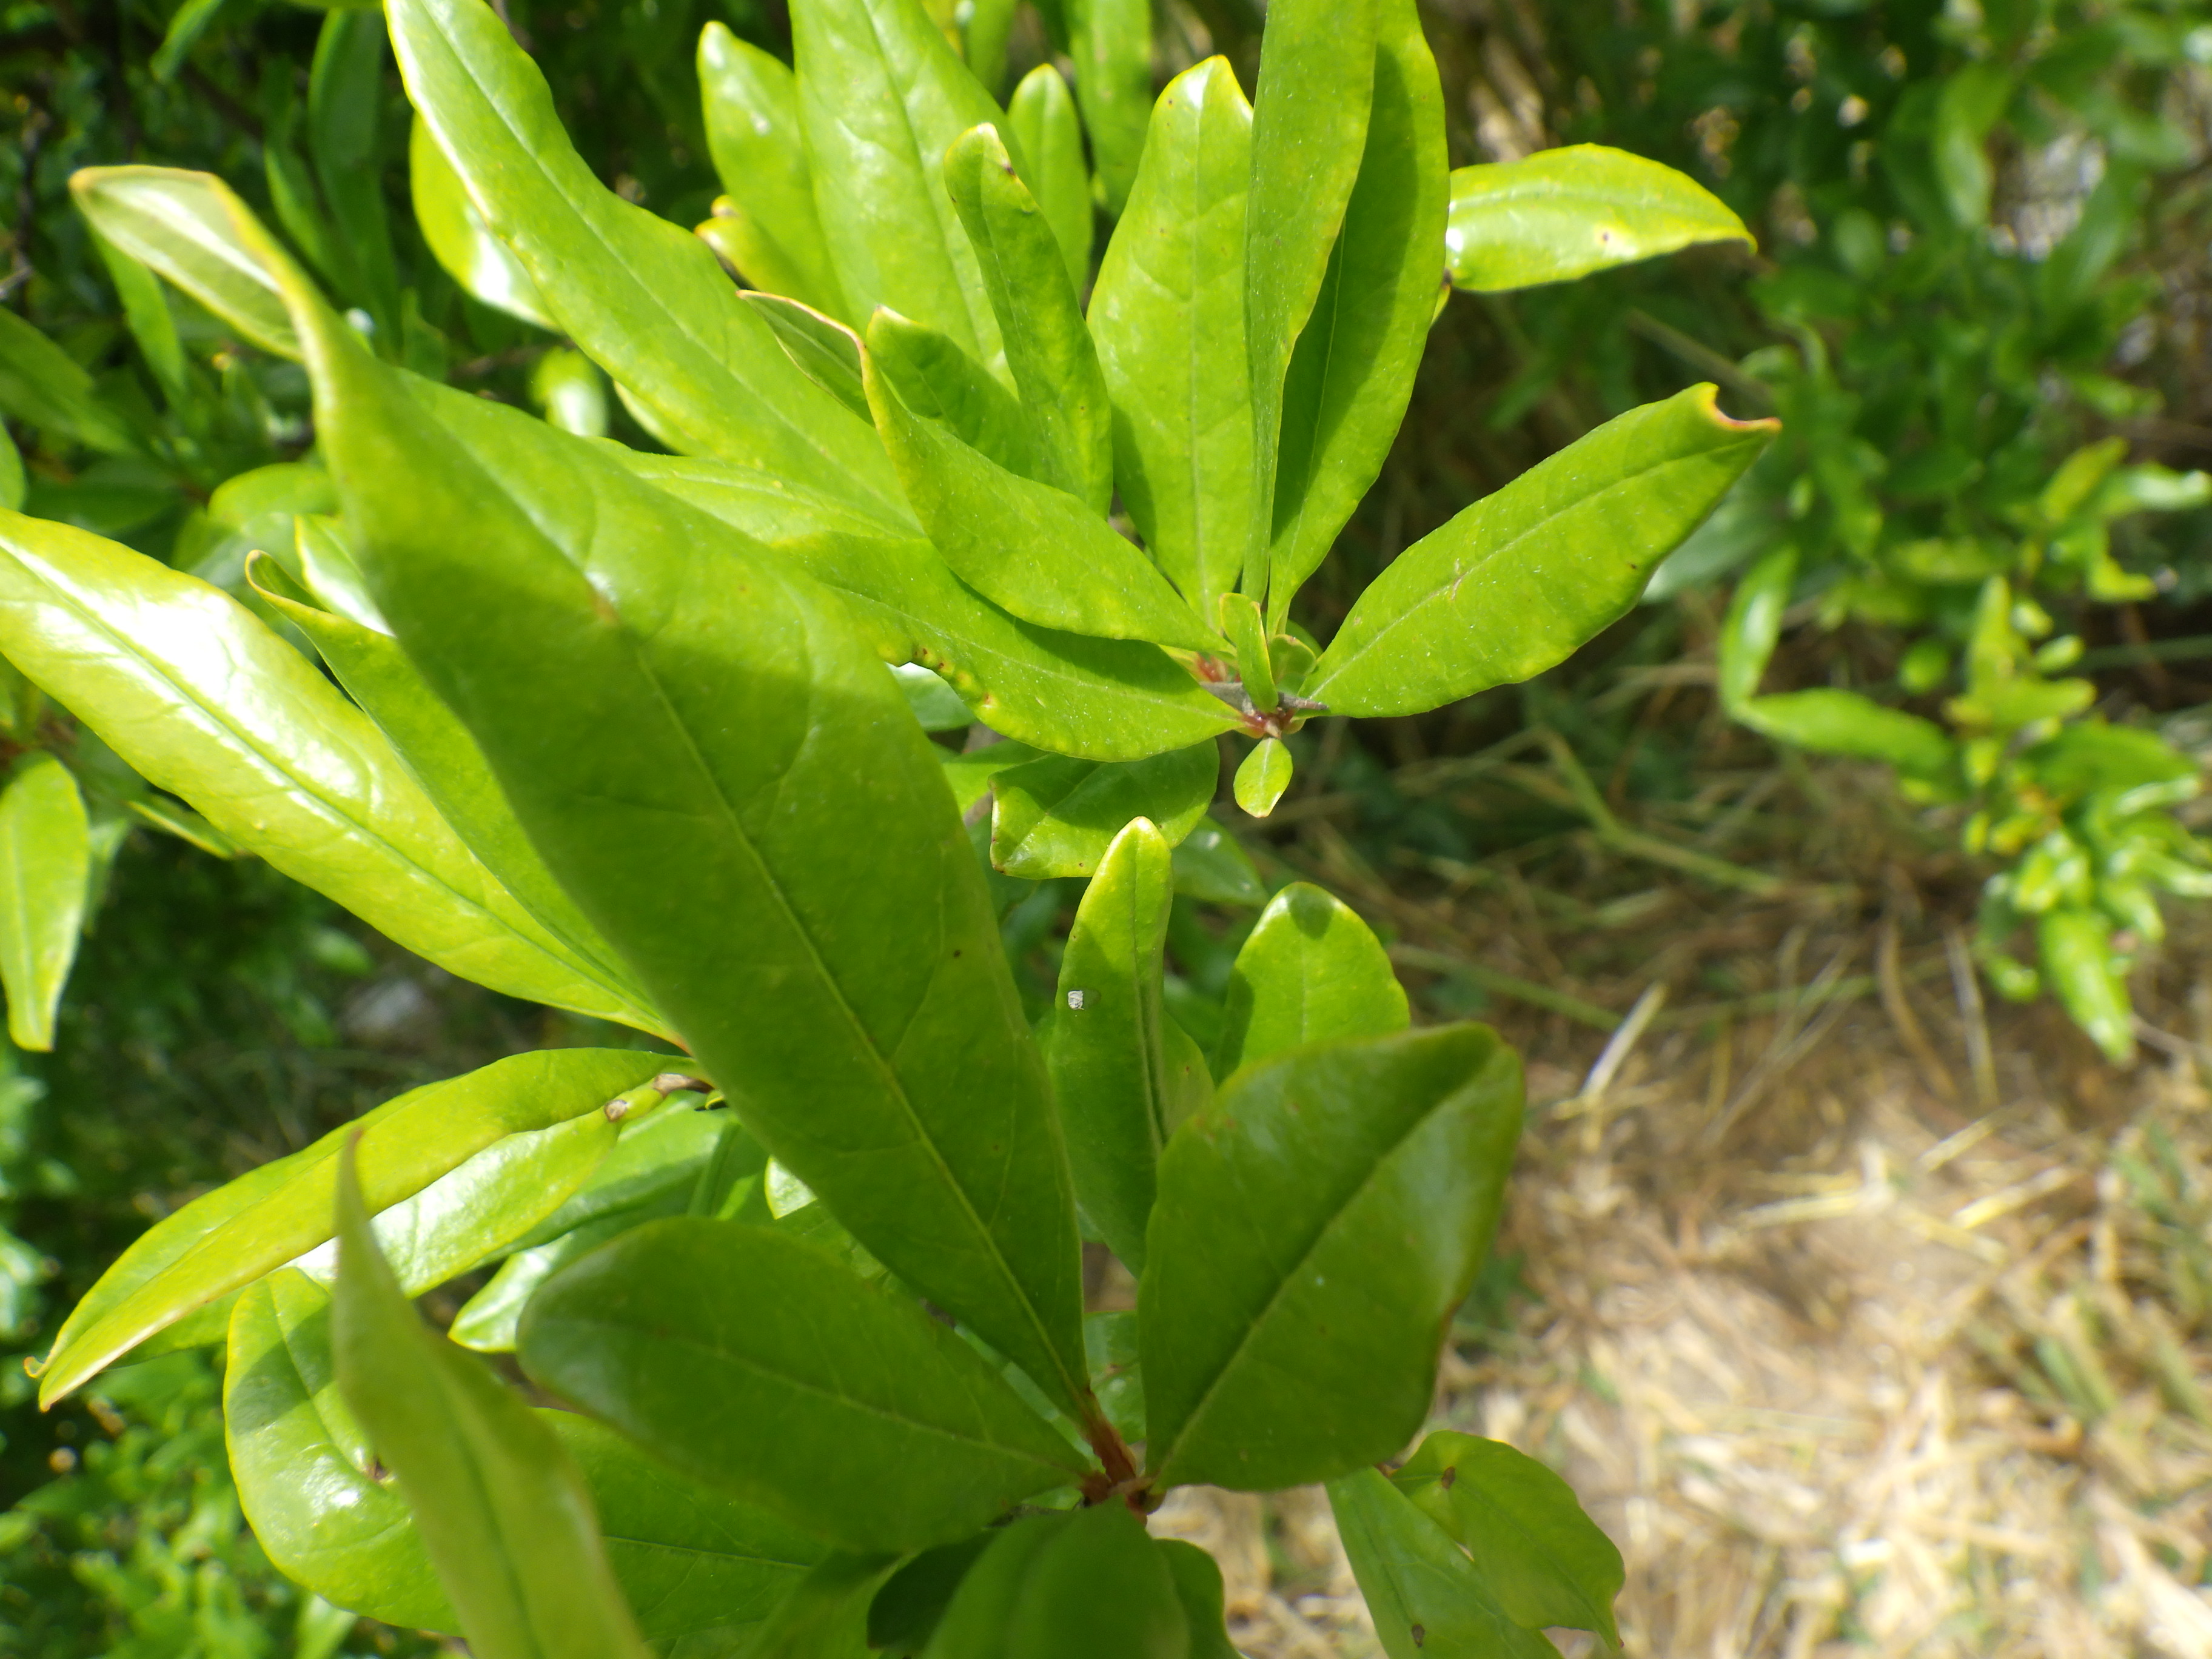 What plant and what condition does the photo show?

pomegranate, coniella granati
